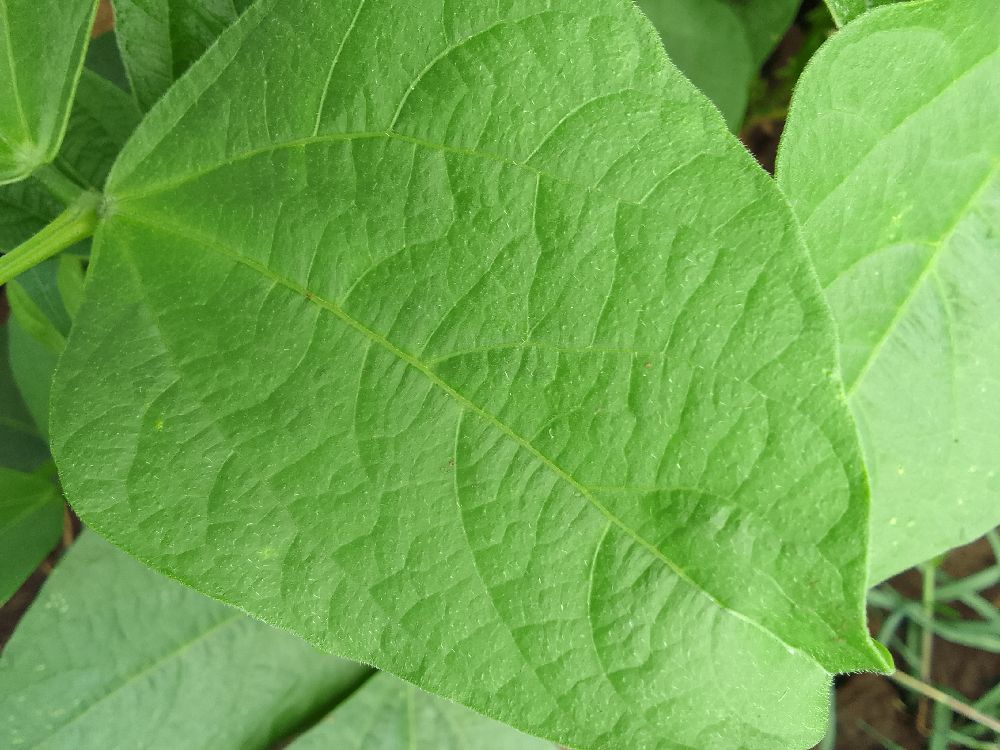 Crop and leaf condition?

common bean, healthy
